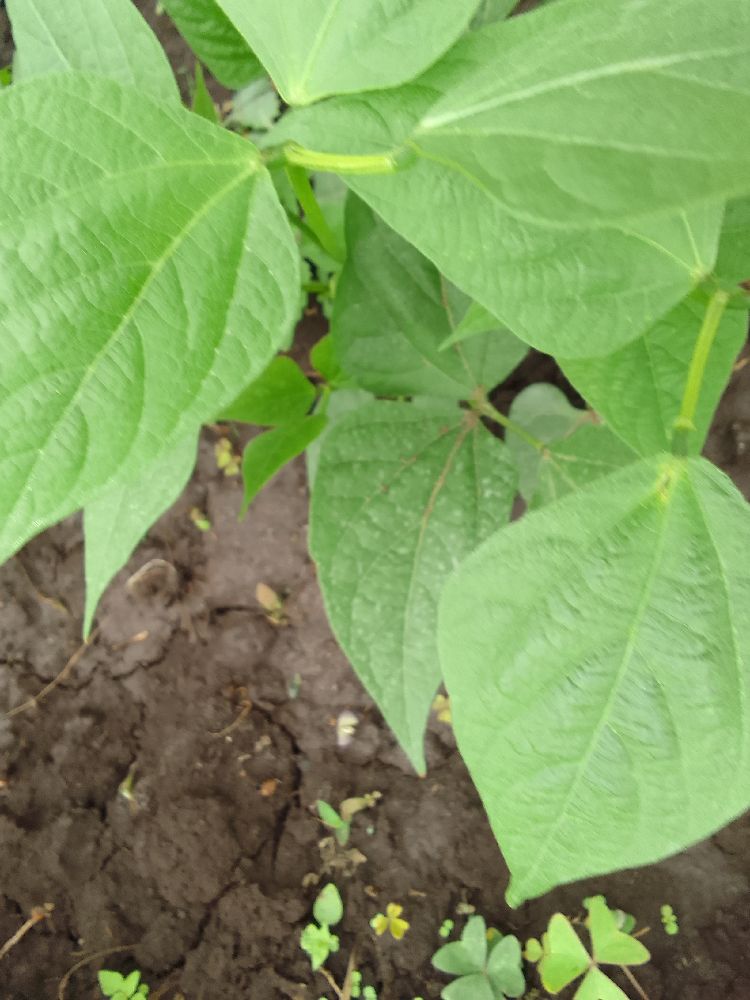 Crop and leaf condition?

common bean, healthy
